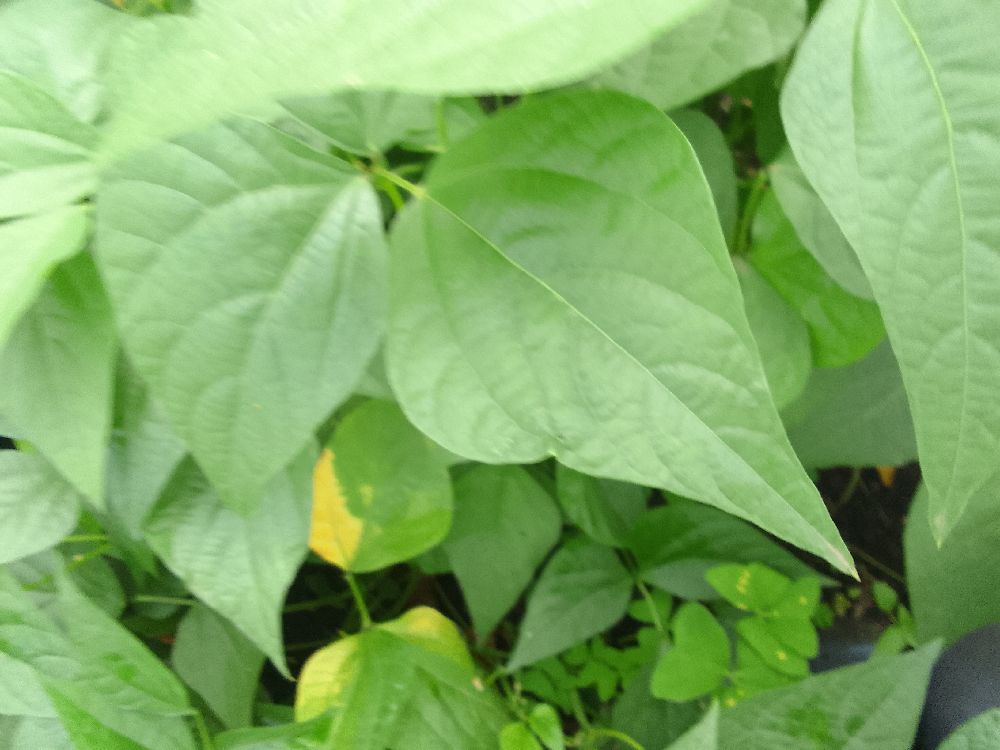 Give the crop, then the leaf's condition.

common bean, healthy
